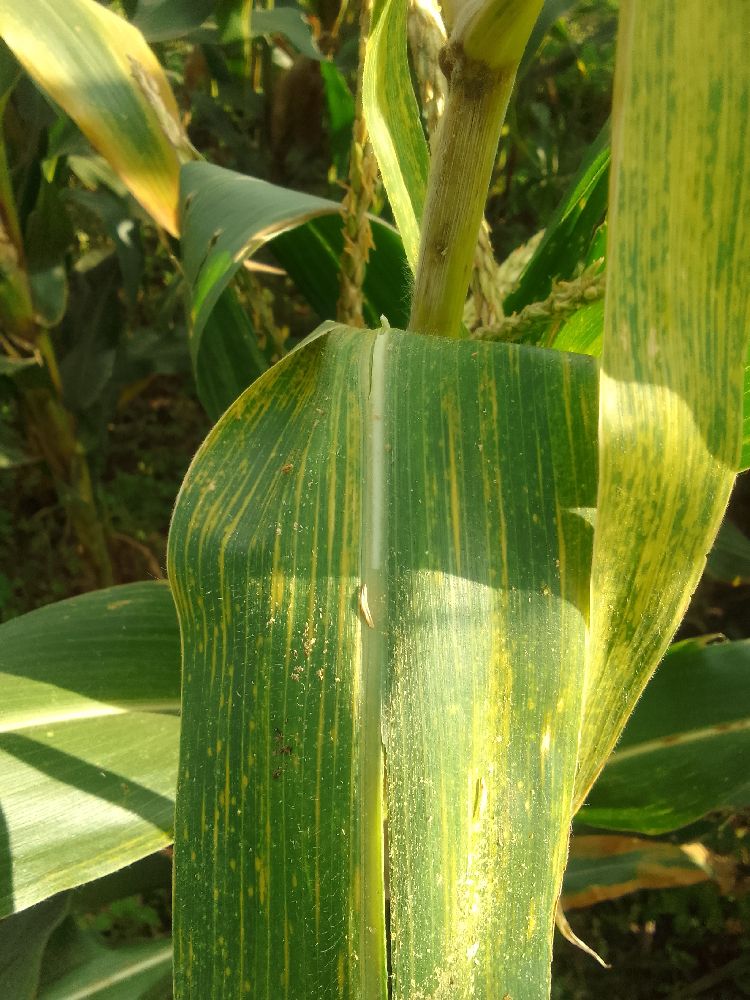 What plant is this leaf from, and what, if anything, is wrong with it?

maize, maize lethal necrosis
